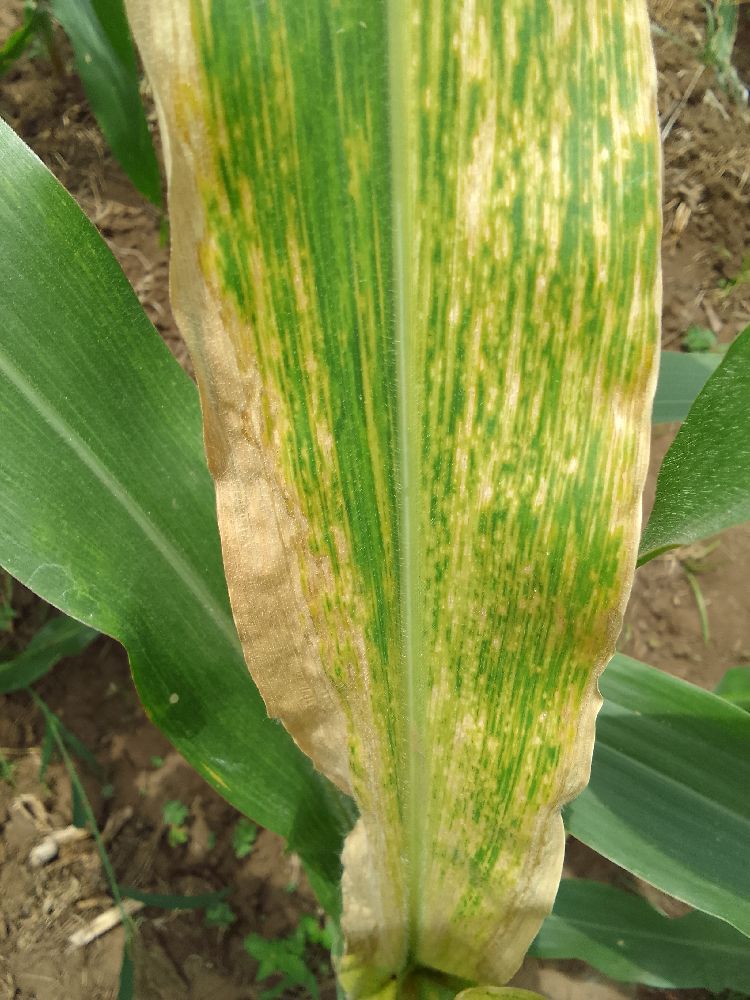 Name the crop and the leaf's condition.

maize, maize lethal necrosis
